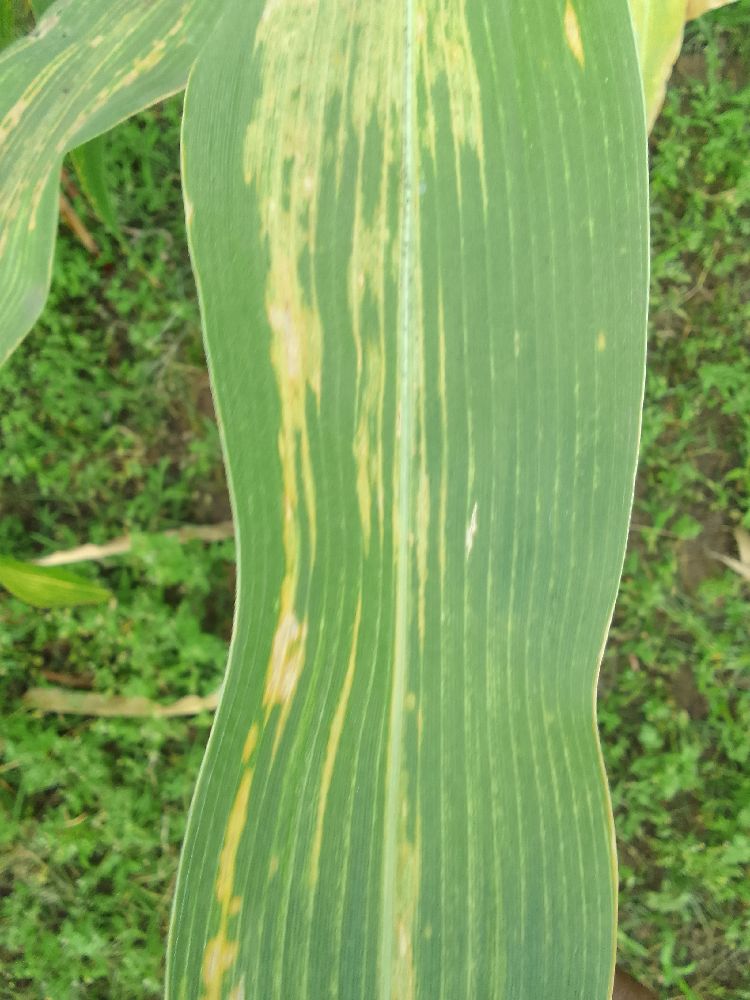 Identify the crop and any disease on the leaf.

maize, maize lethal necrosis
